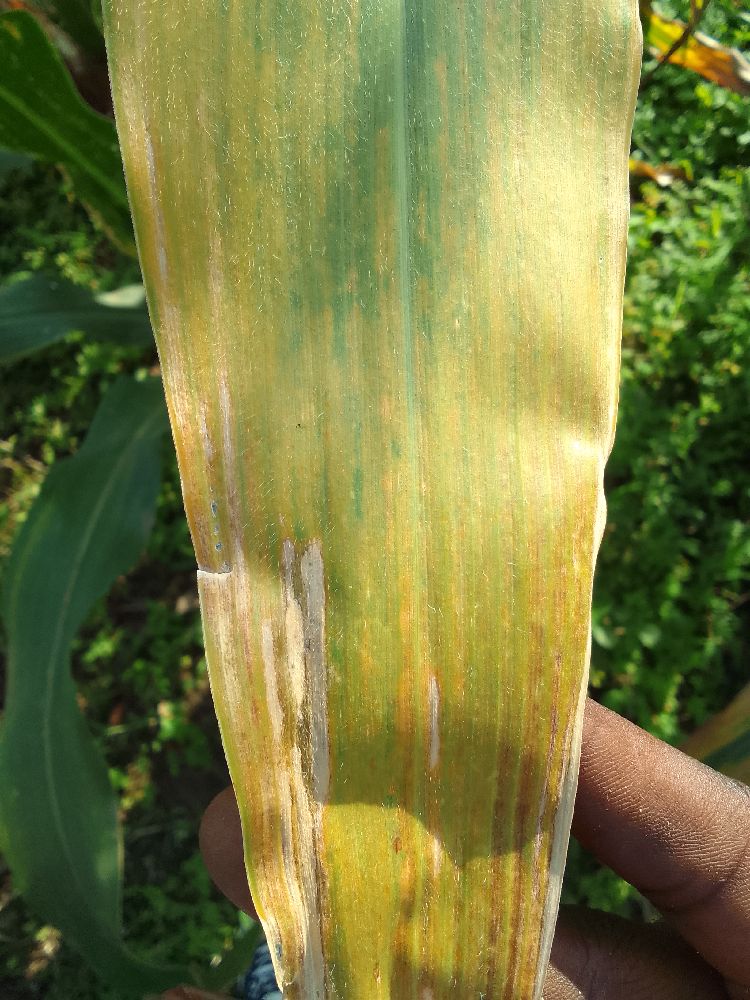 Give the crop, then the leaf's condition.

maize, maize lethal necrosis
